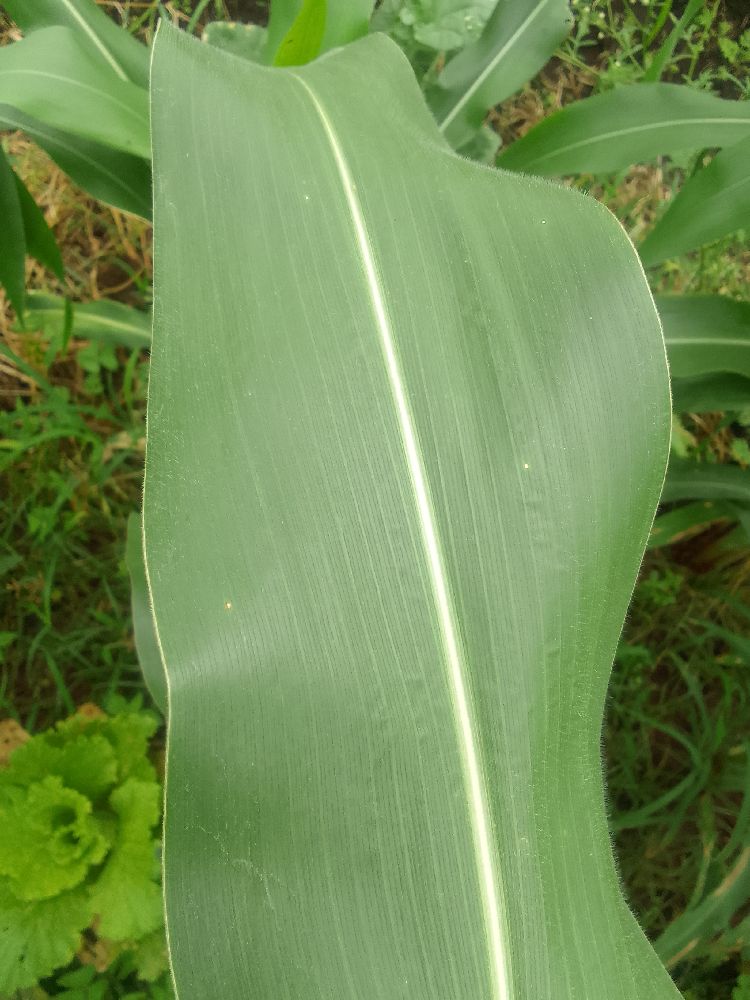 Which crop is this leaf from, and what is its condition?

maize, healthy
